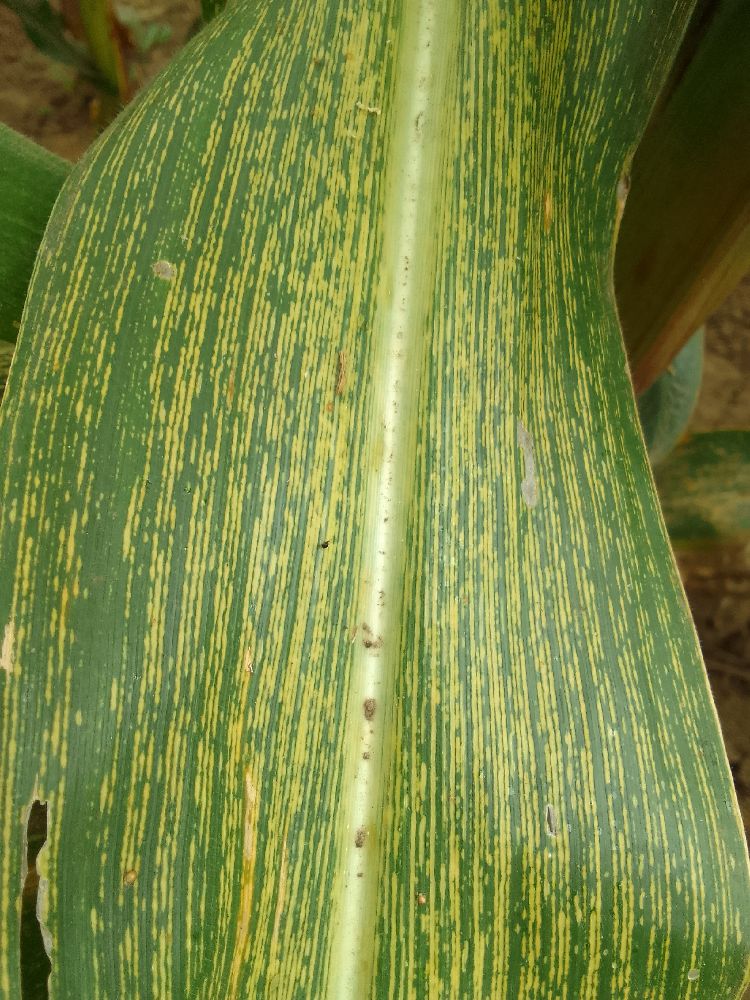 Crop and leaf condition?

maize, maize streak virus
